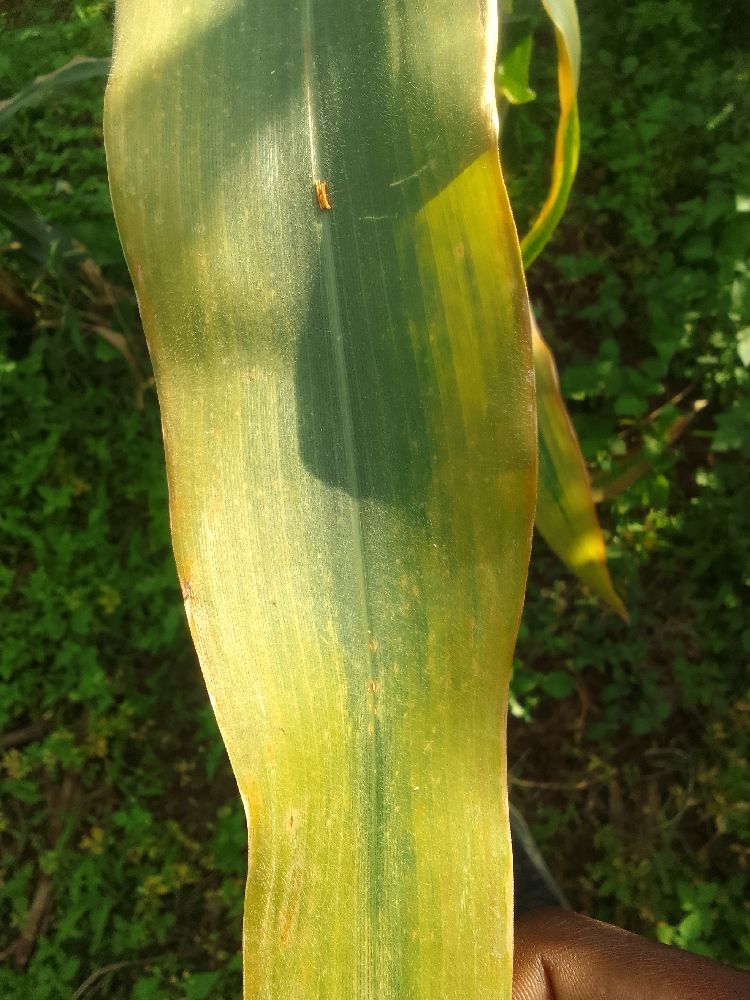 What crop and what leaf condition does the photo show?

maize, maize lethal necrosis
